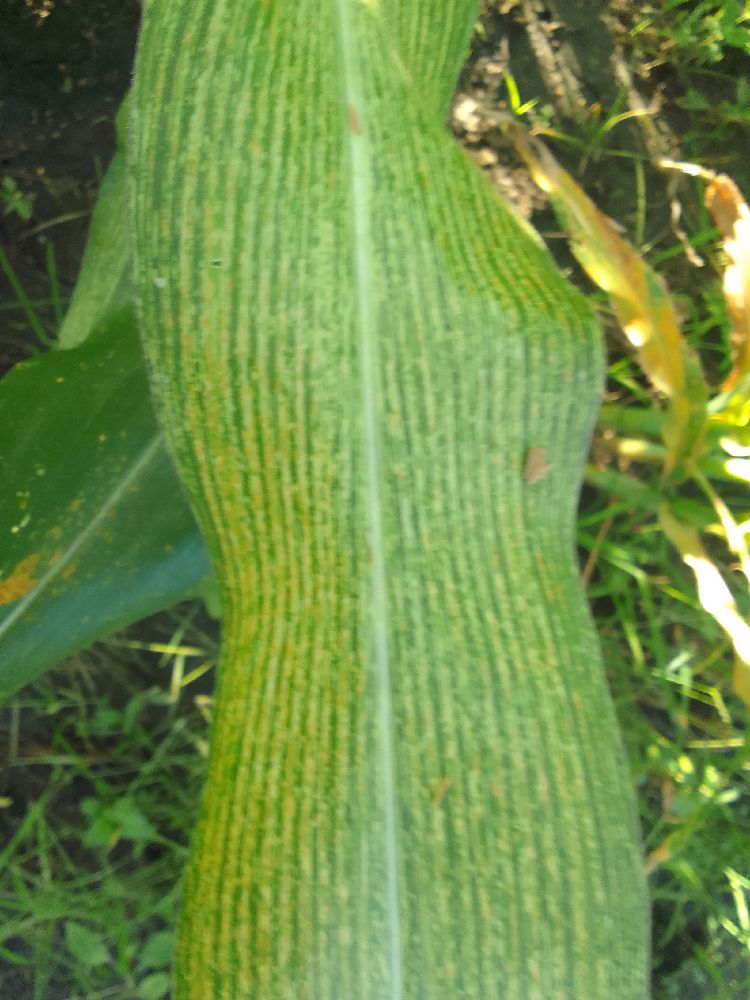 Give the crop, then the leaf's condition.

maize, maize streak virus
